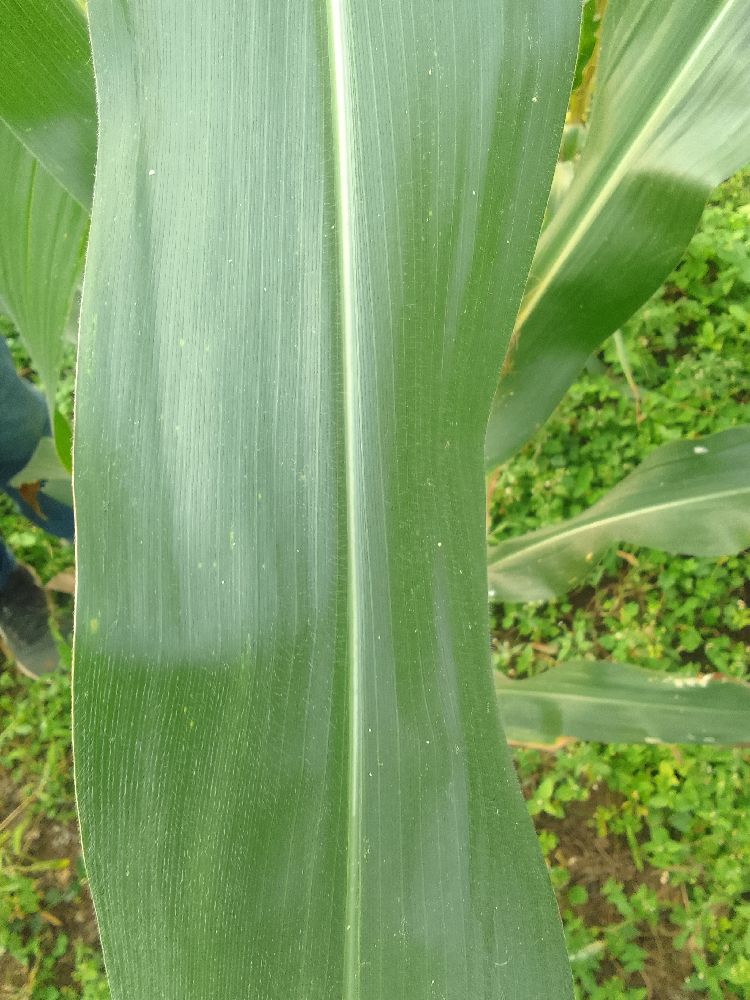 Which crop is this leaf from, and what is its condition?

maize, healthy
